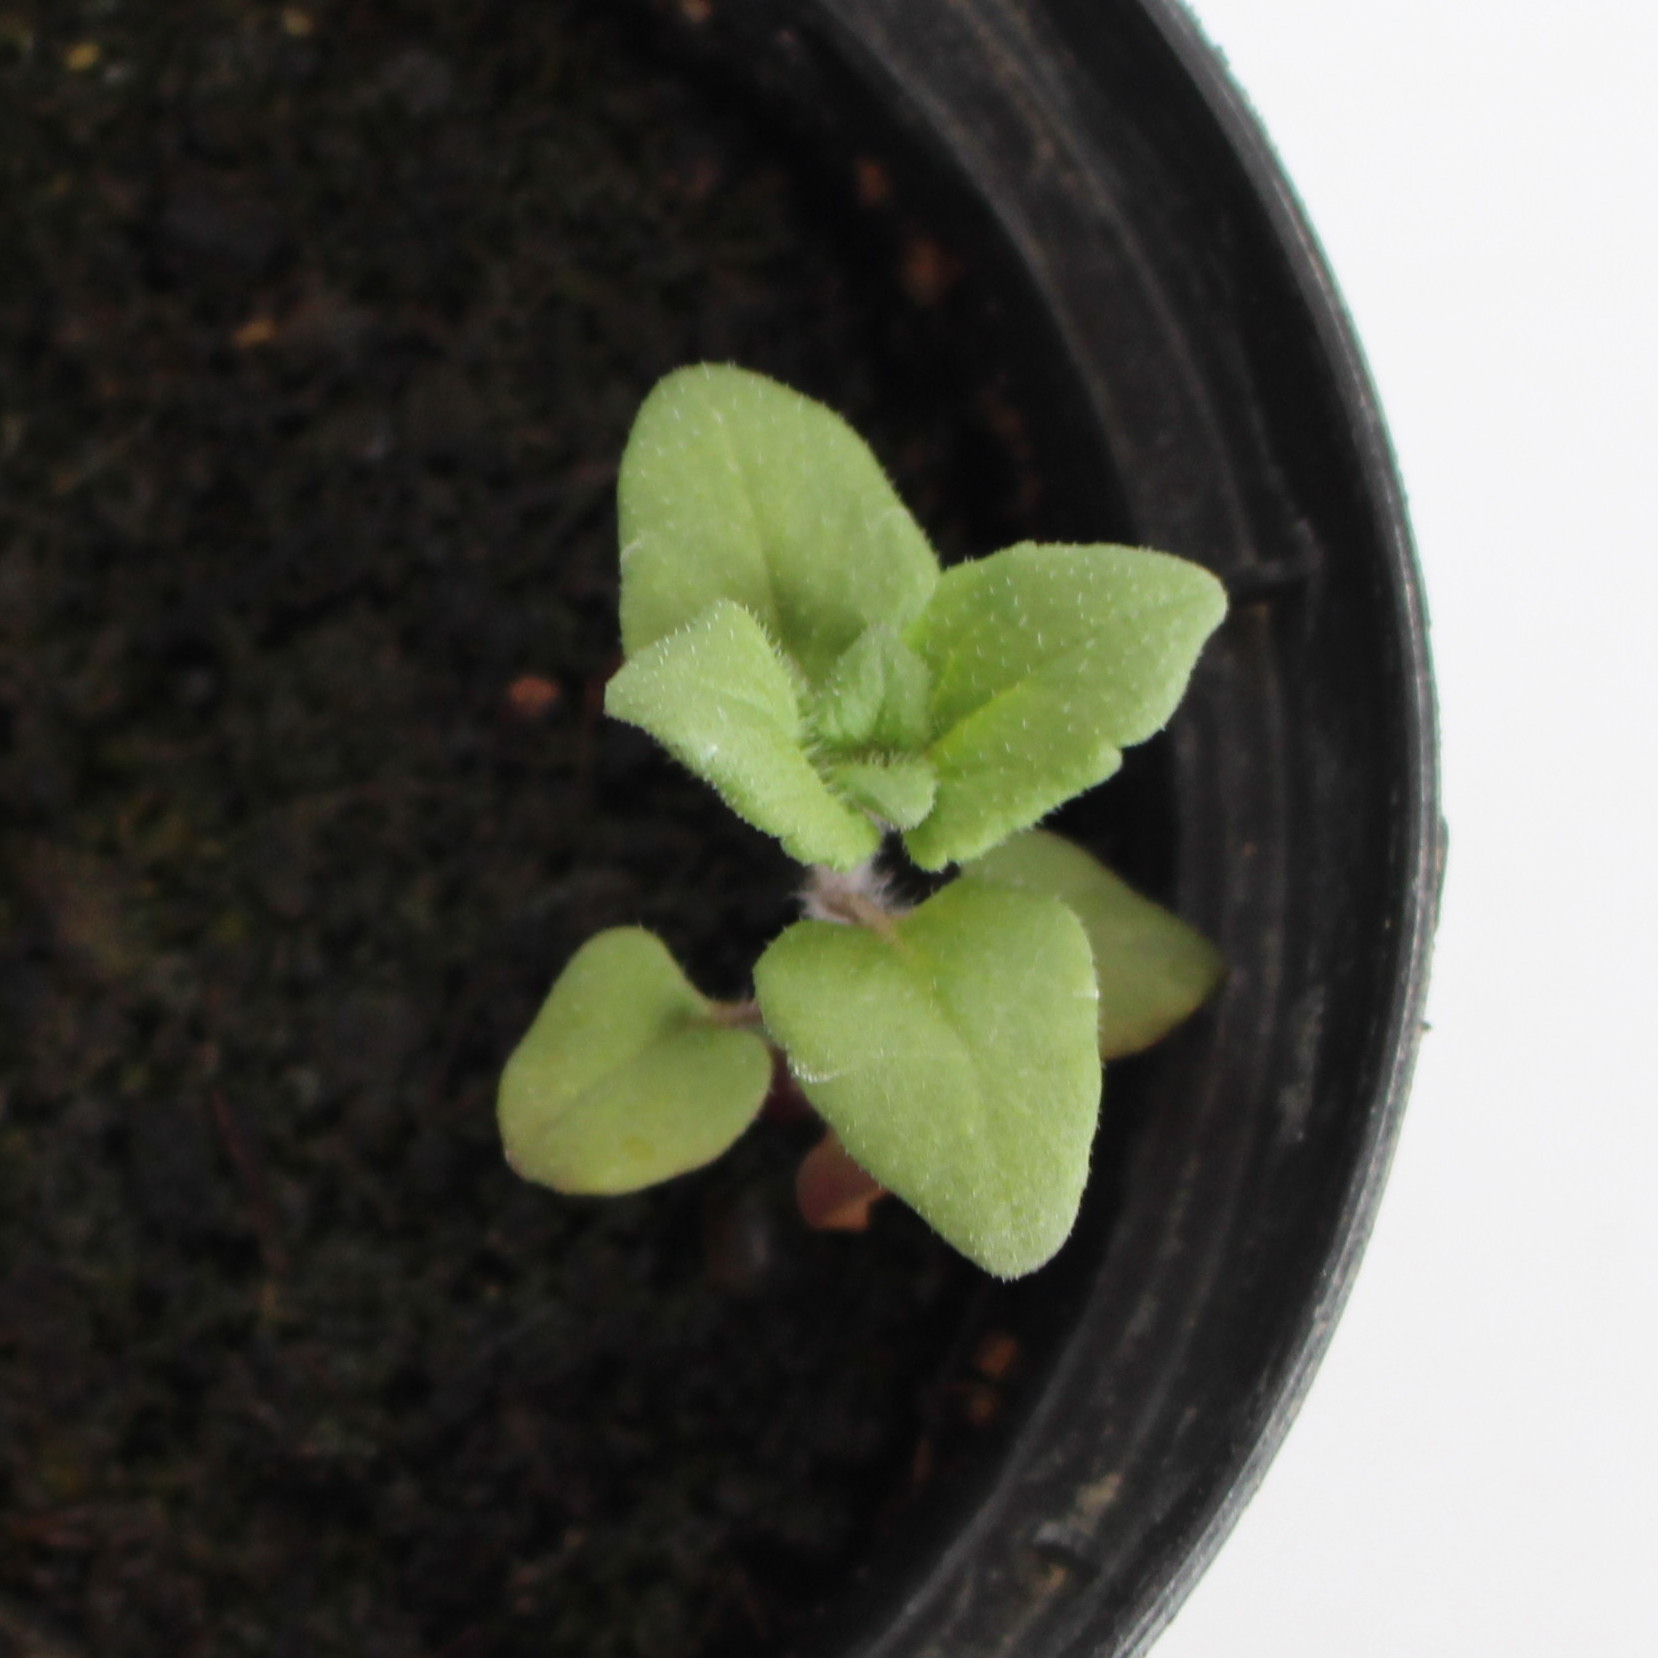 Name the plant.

Veronica persica
